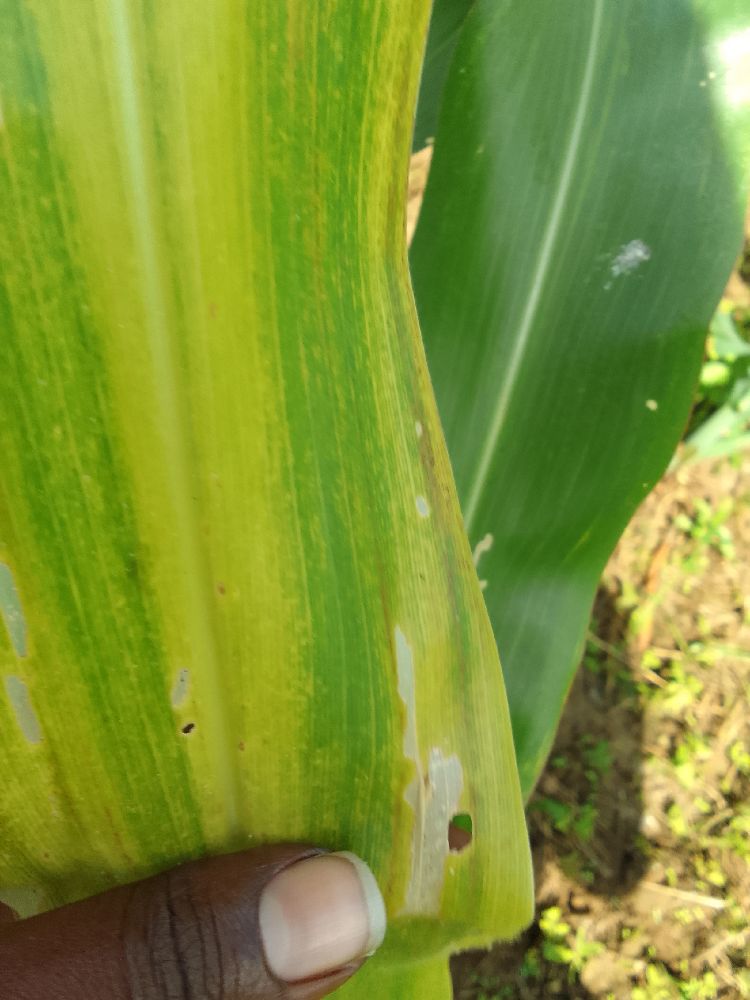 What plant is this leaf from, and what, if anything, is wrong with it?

maize, maize lethal necrosis
